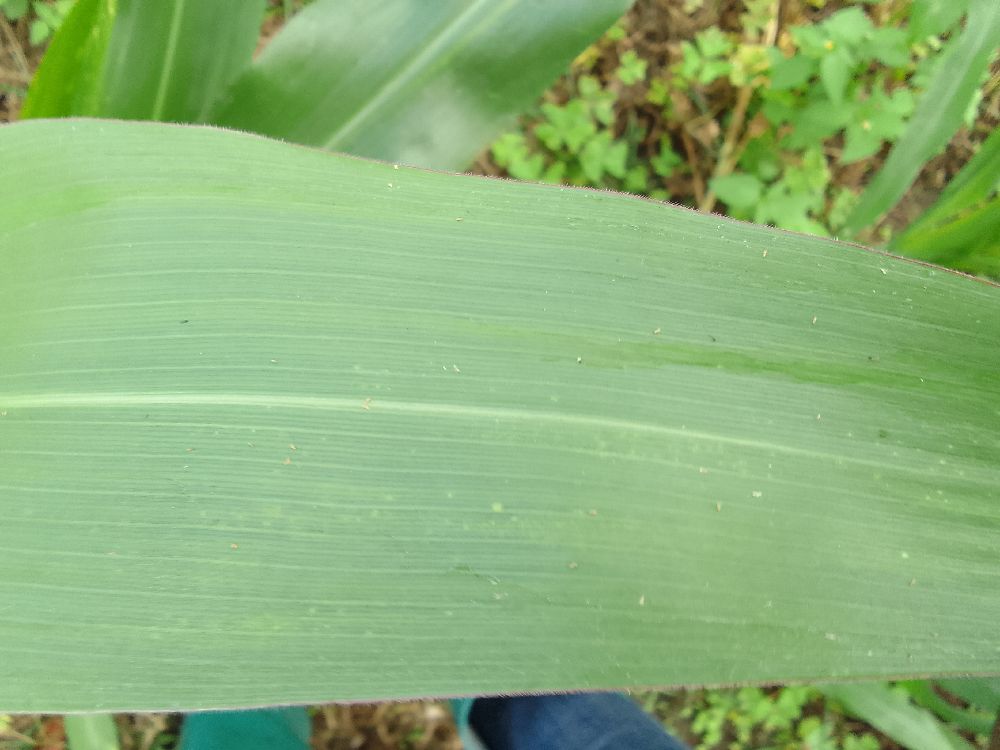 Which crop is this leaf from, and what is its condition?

maize, healthy
